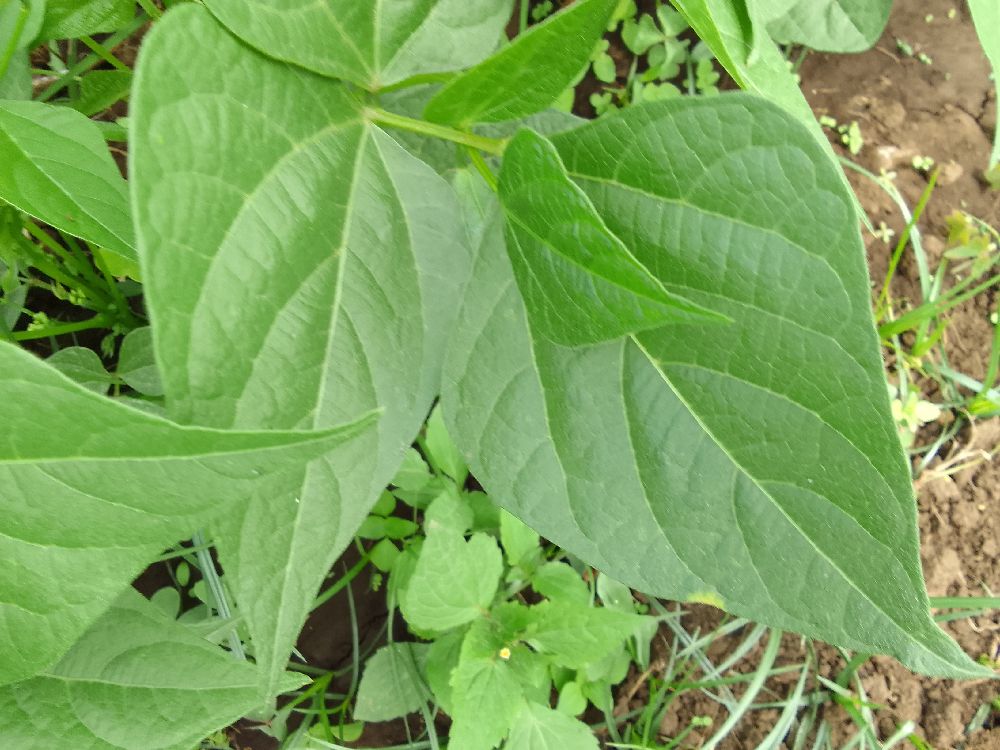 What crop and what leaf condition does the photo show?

common bean, healthy
